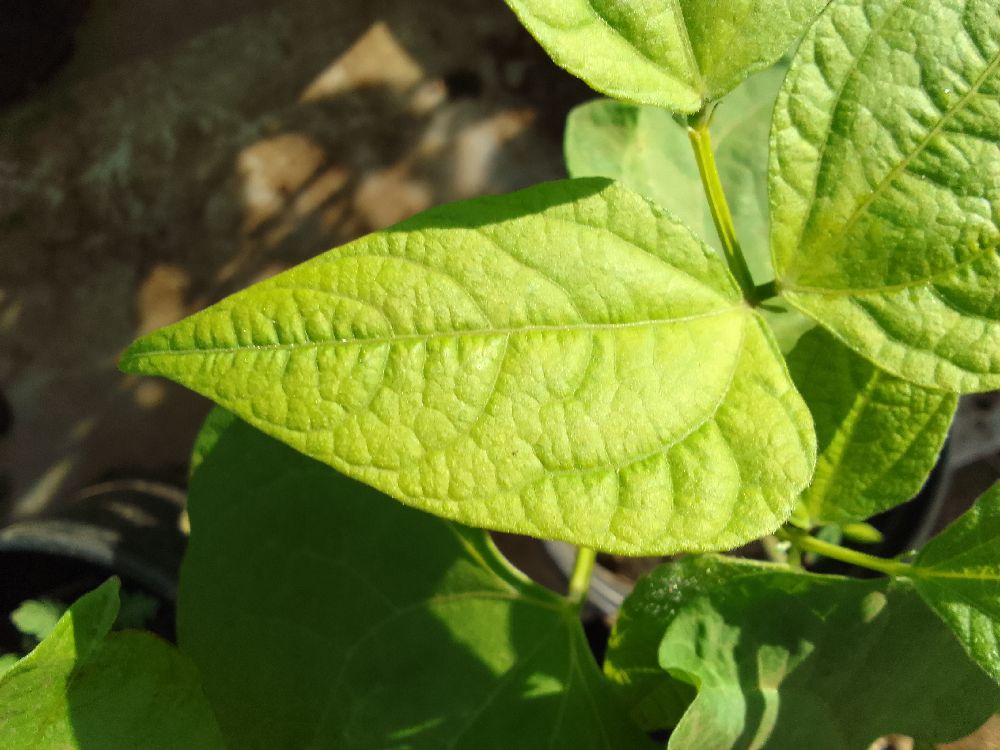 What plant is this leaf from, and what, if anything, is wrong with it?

common bean, healthy
